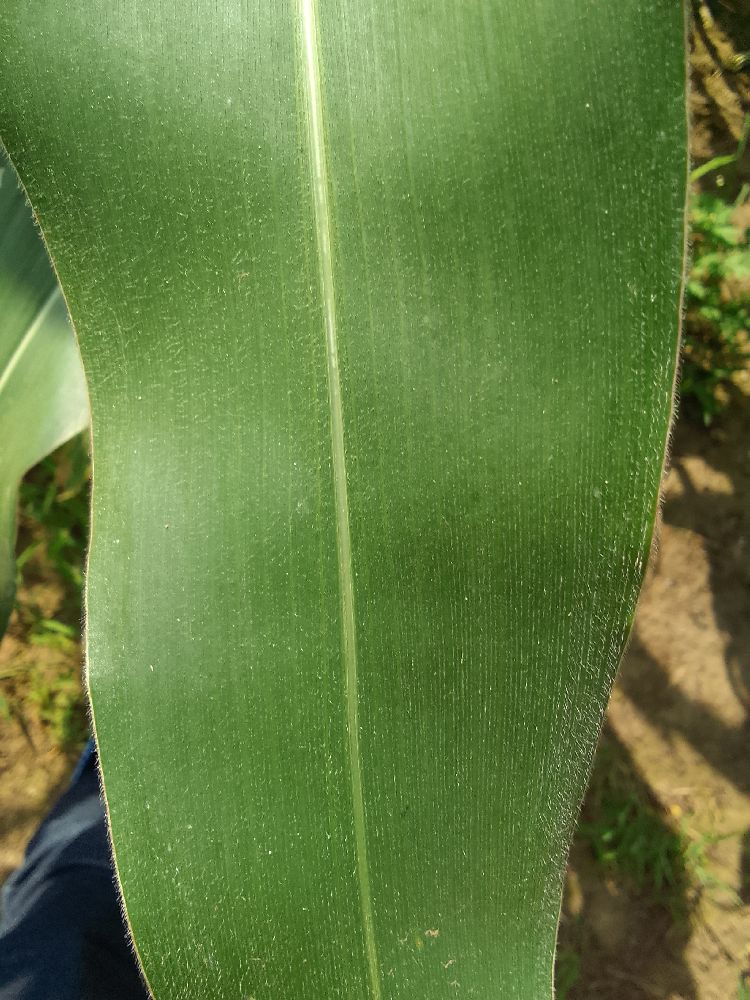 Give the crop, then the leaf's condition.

maize, healthy
